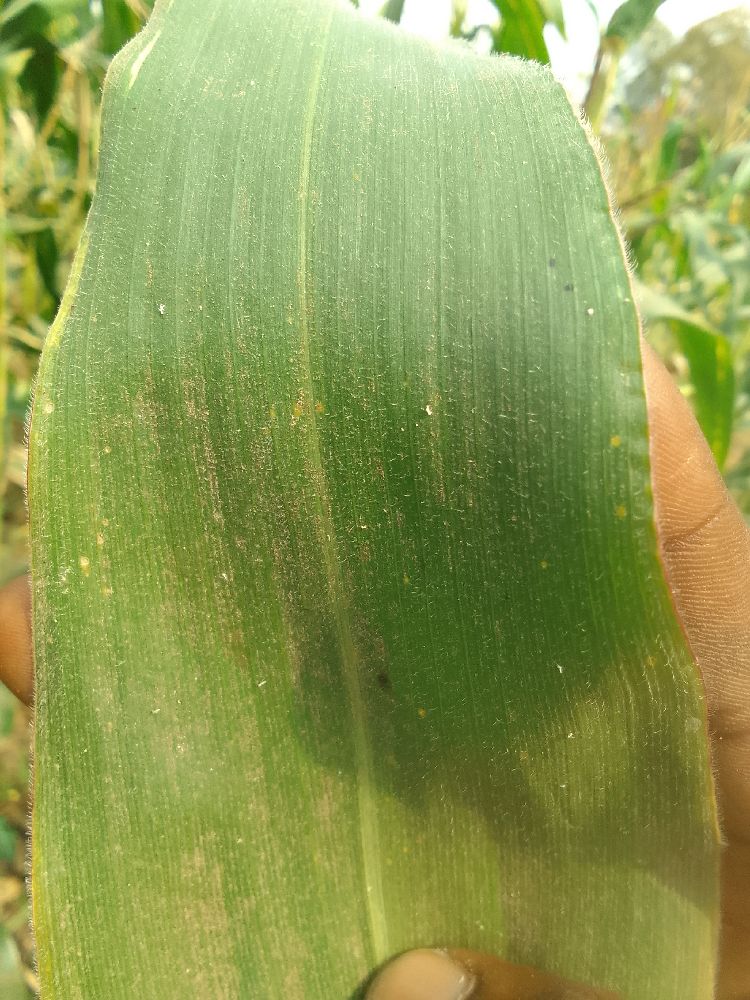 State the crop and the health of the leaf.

maize, healthy
